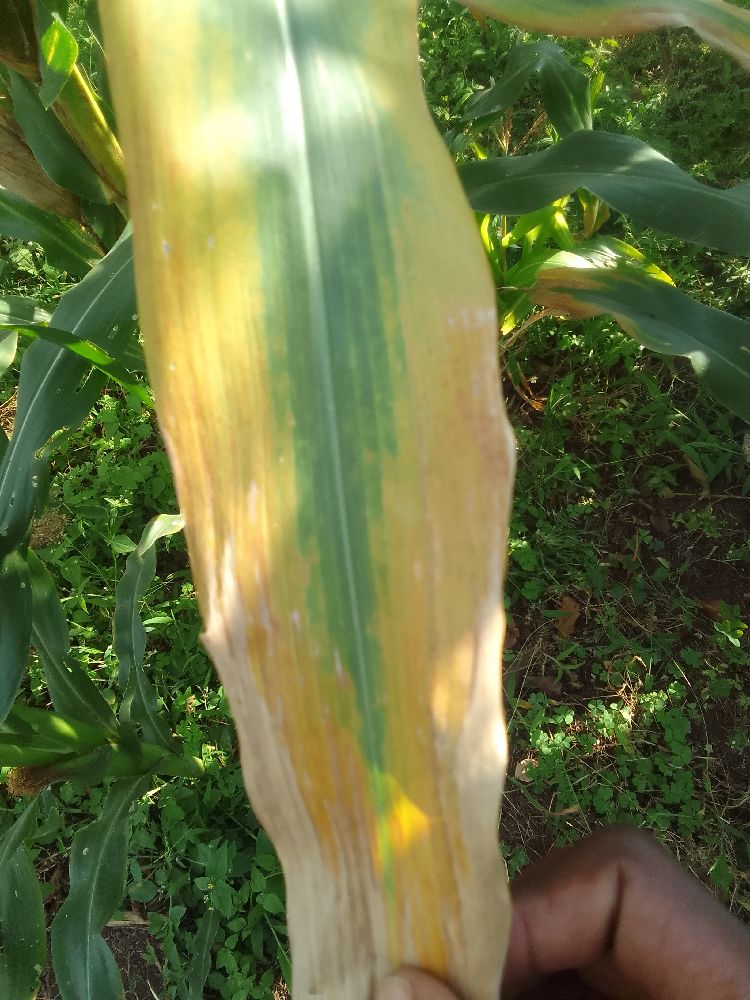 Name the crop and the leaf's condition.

maize, maize lethal necrosis
